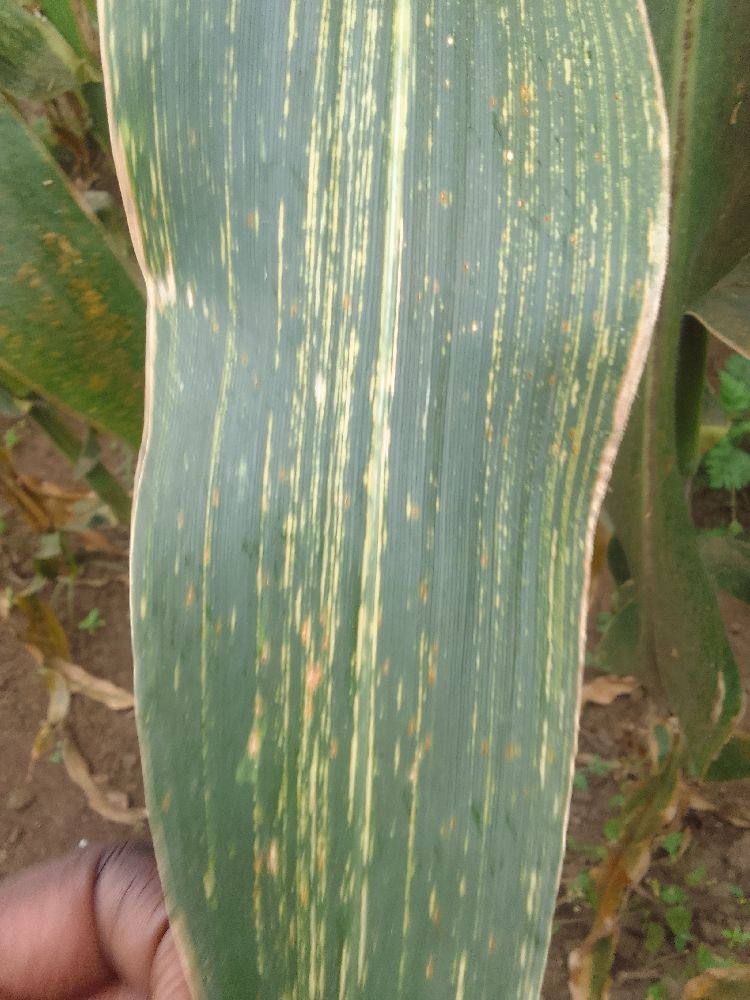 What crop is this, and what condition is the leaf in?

maize, maize streak virus
